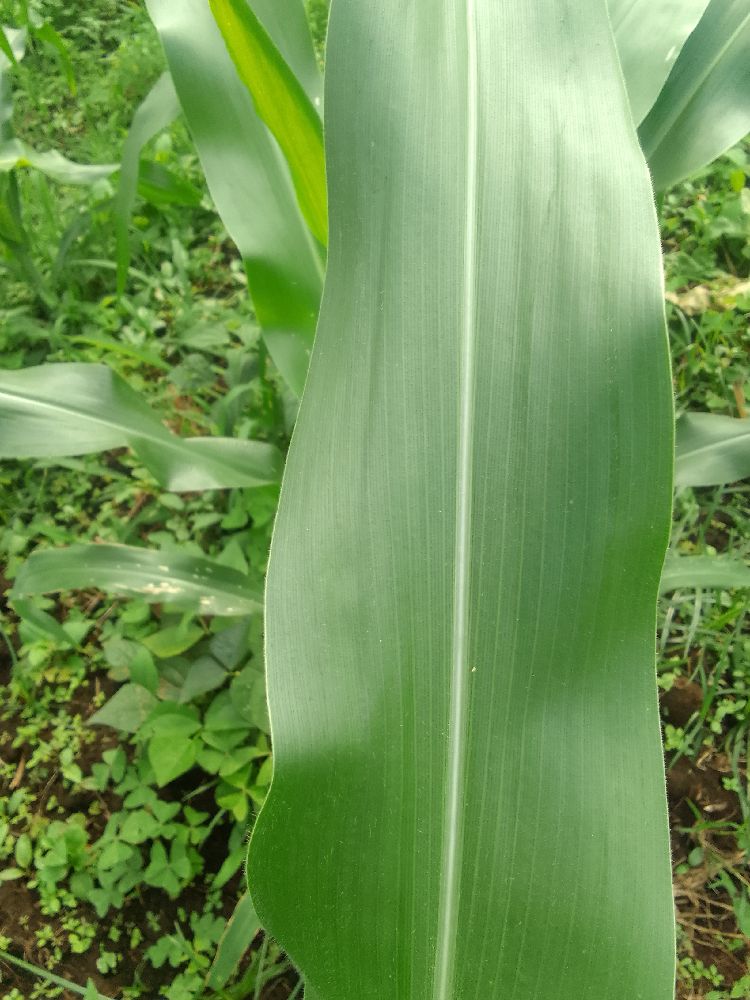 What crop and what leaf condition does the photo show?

maize, healthy
